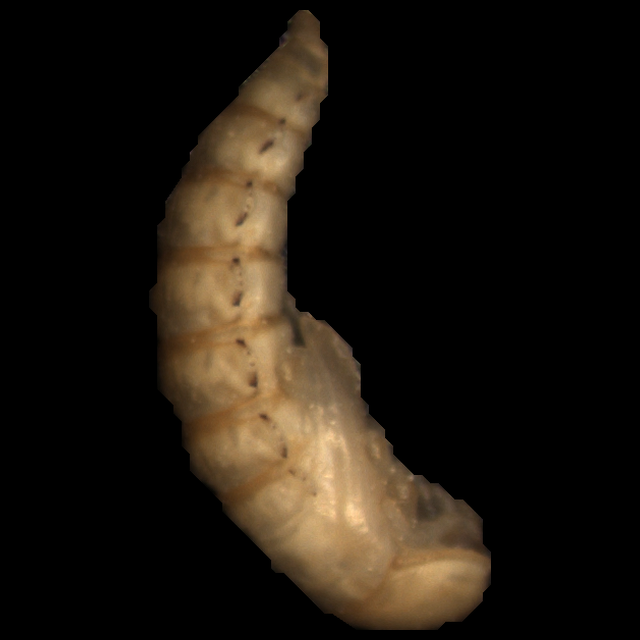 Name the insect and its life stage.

mealworm pupa
